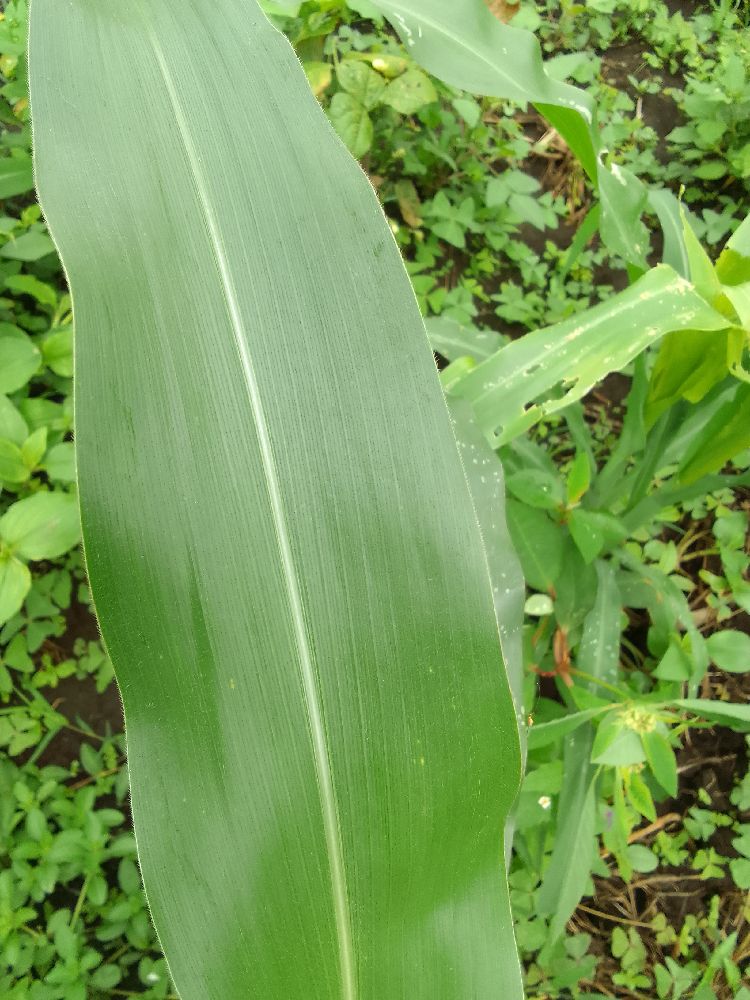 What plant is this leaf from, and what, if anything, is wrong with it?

maize, healthy
